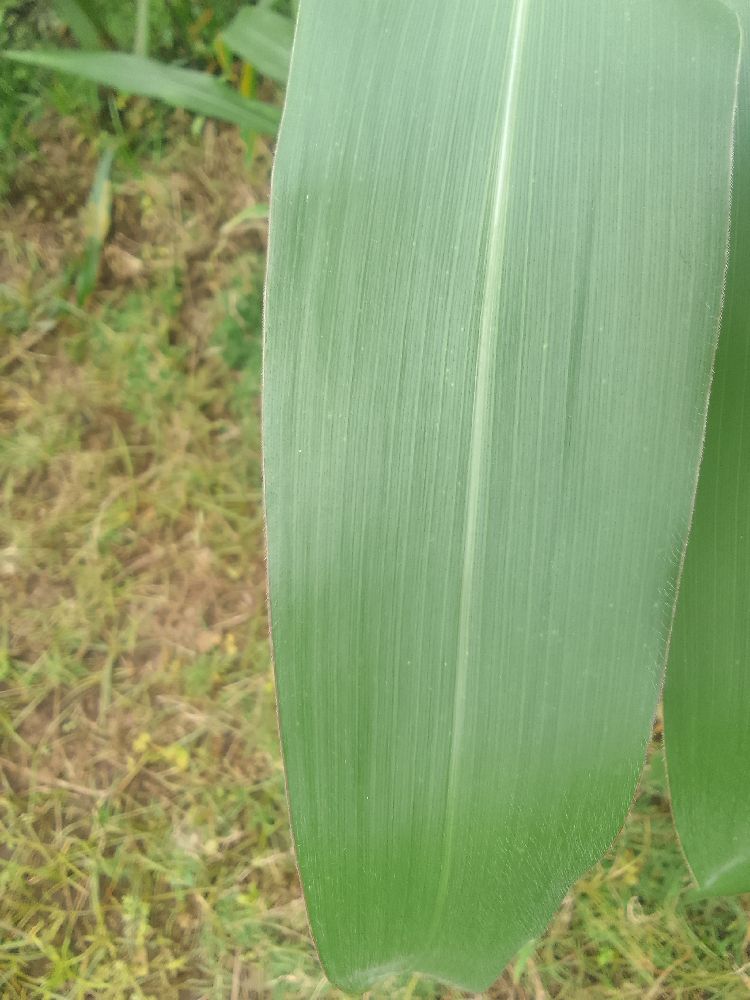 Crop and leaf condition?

maize, healthy
